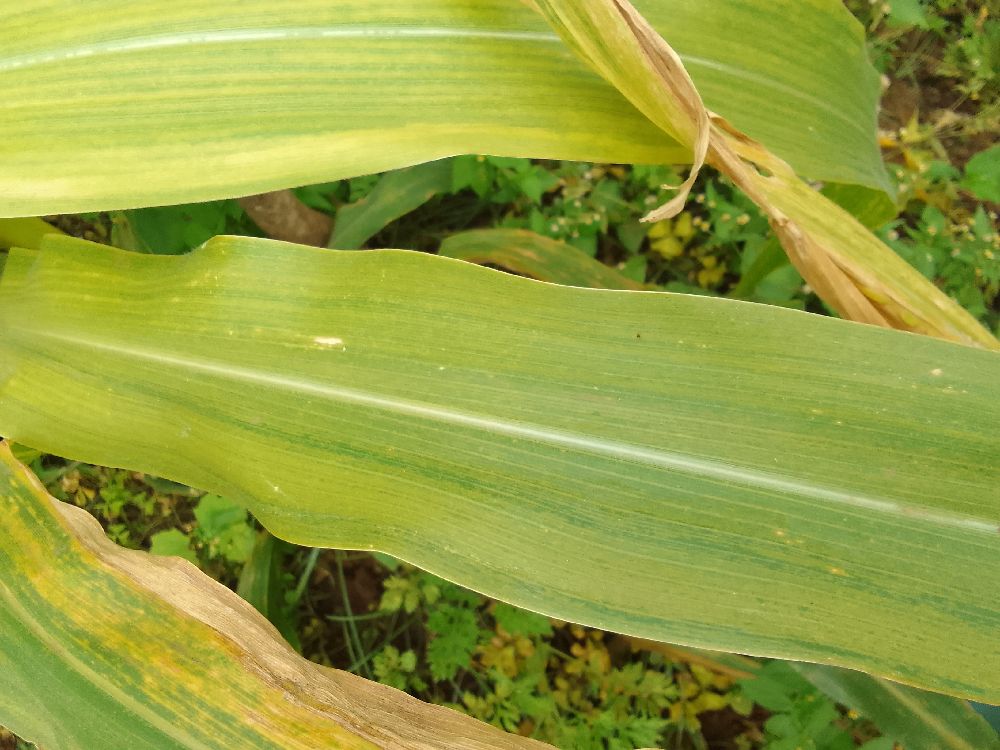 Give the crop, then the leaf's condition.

maize, maize lethal necrosis
